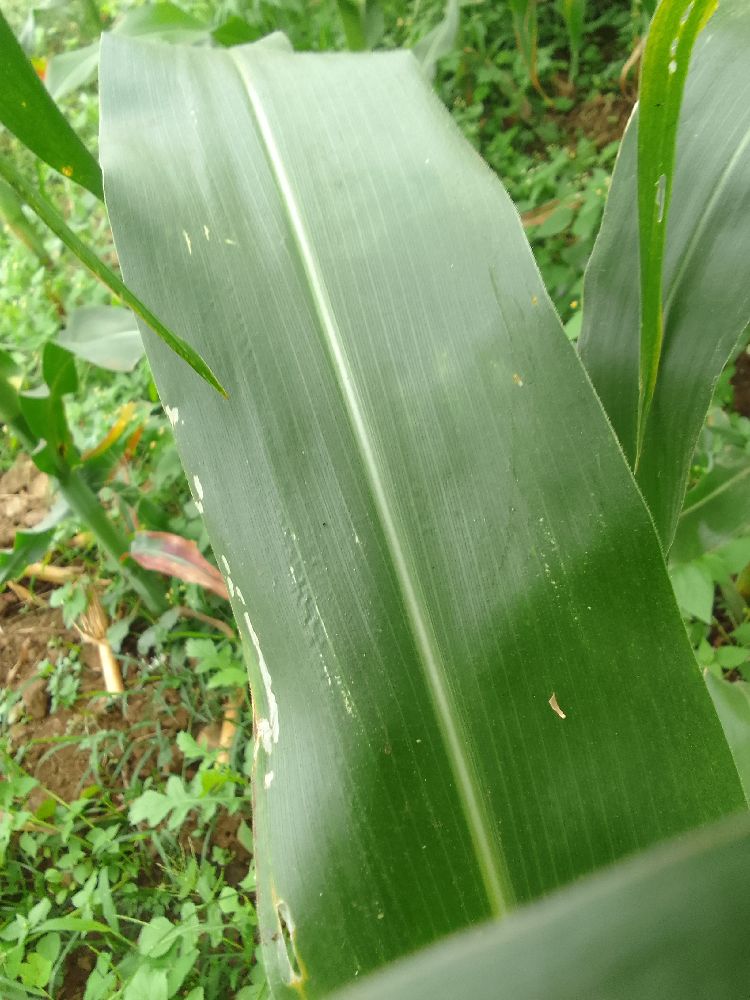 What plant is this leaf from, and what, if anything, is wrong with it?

maize, healthy
